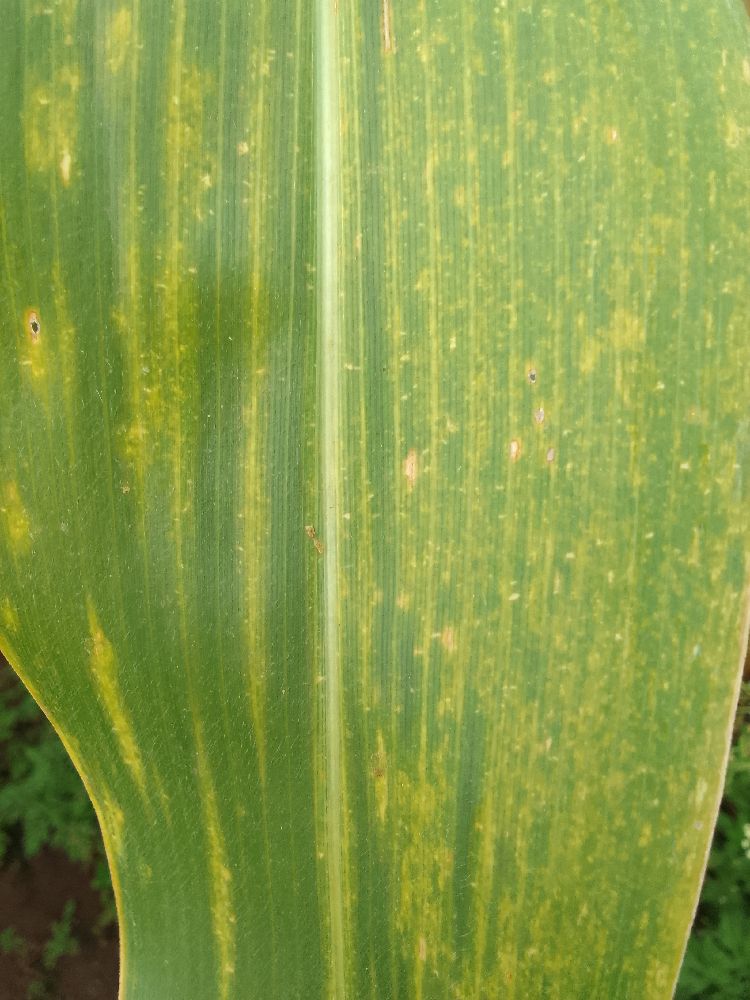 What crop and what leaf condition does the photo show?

maize, maize lethal necrosis
